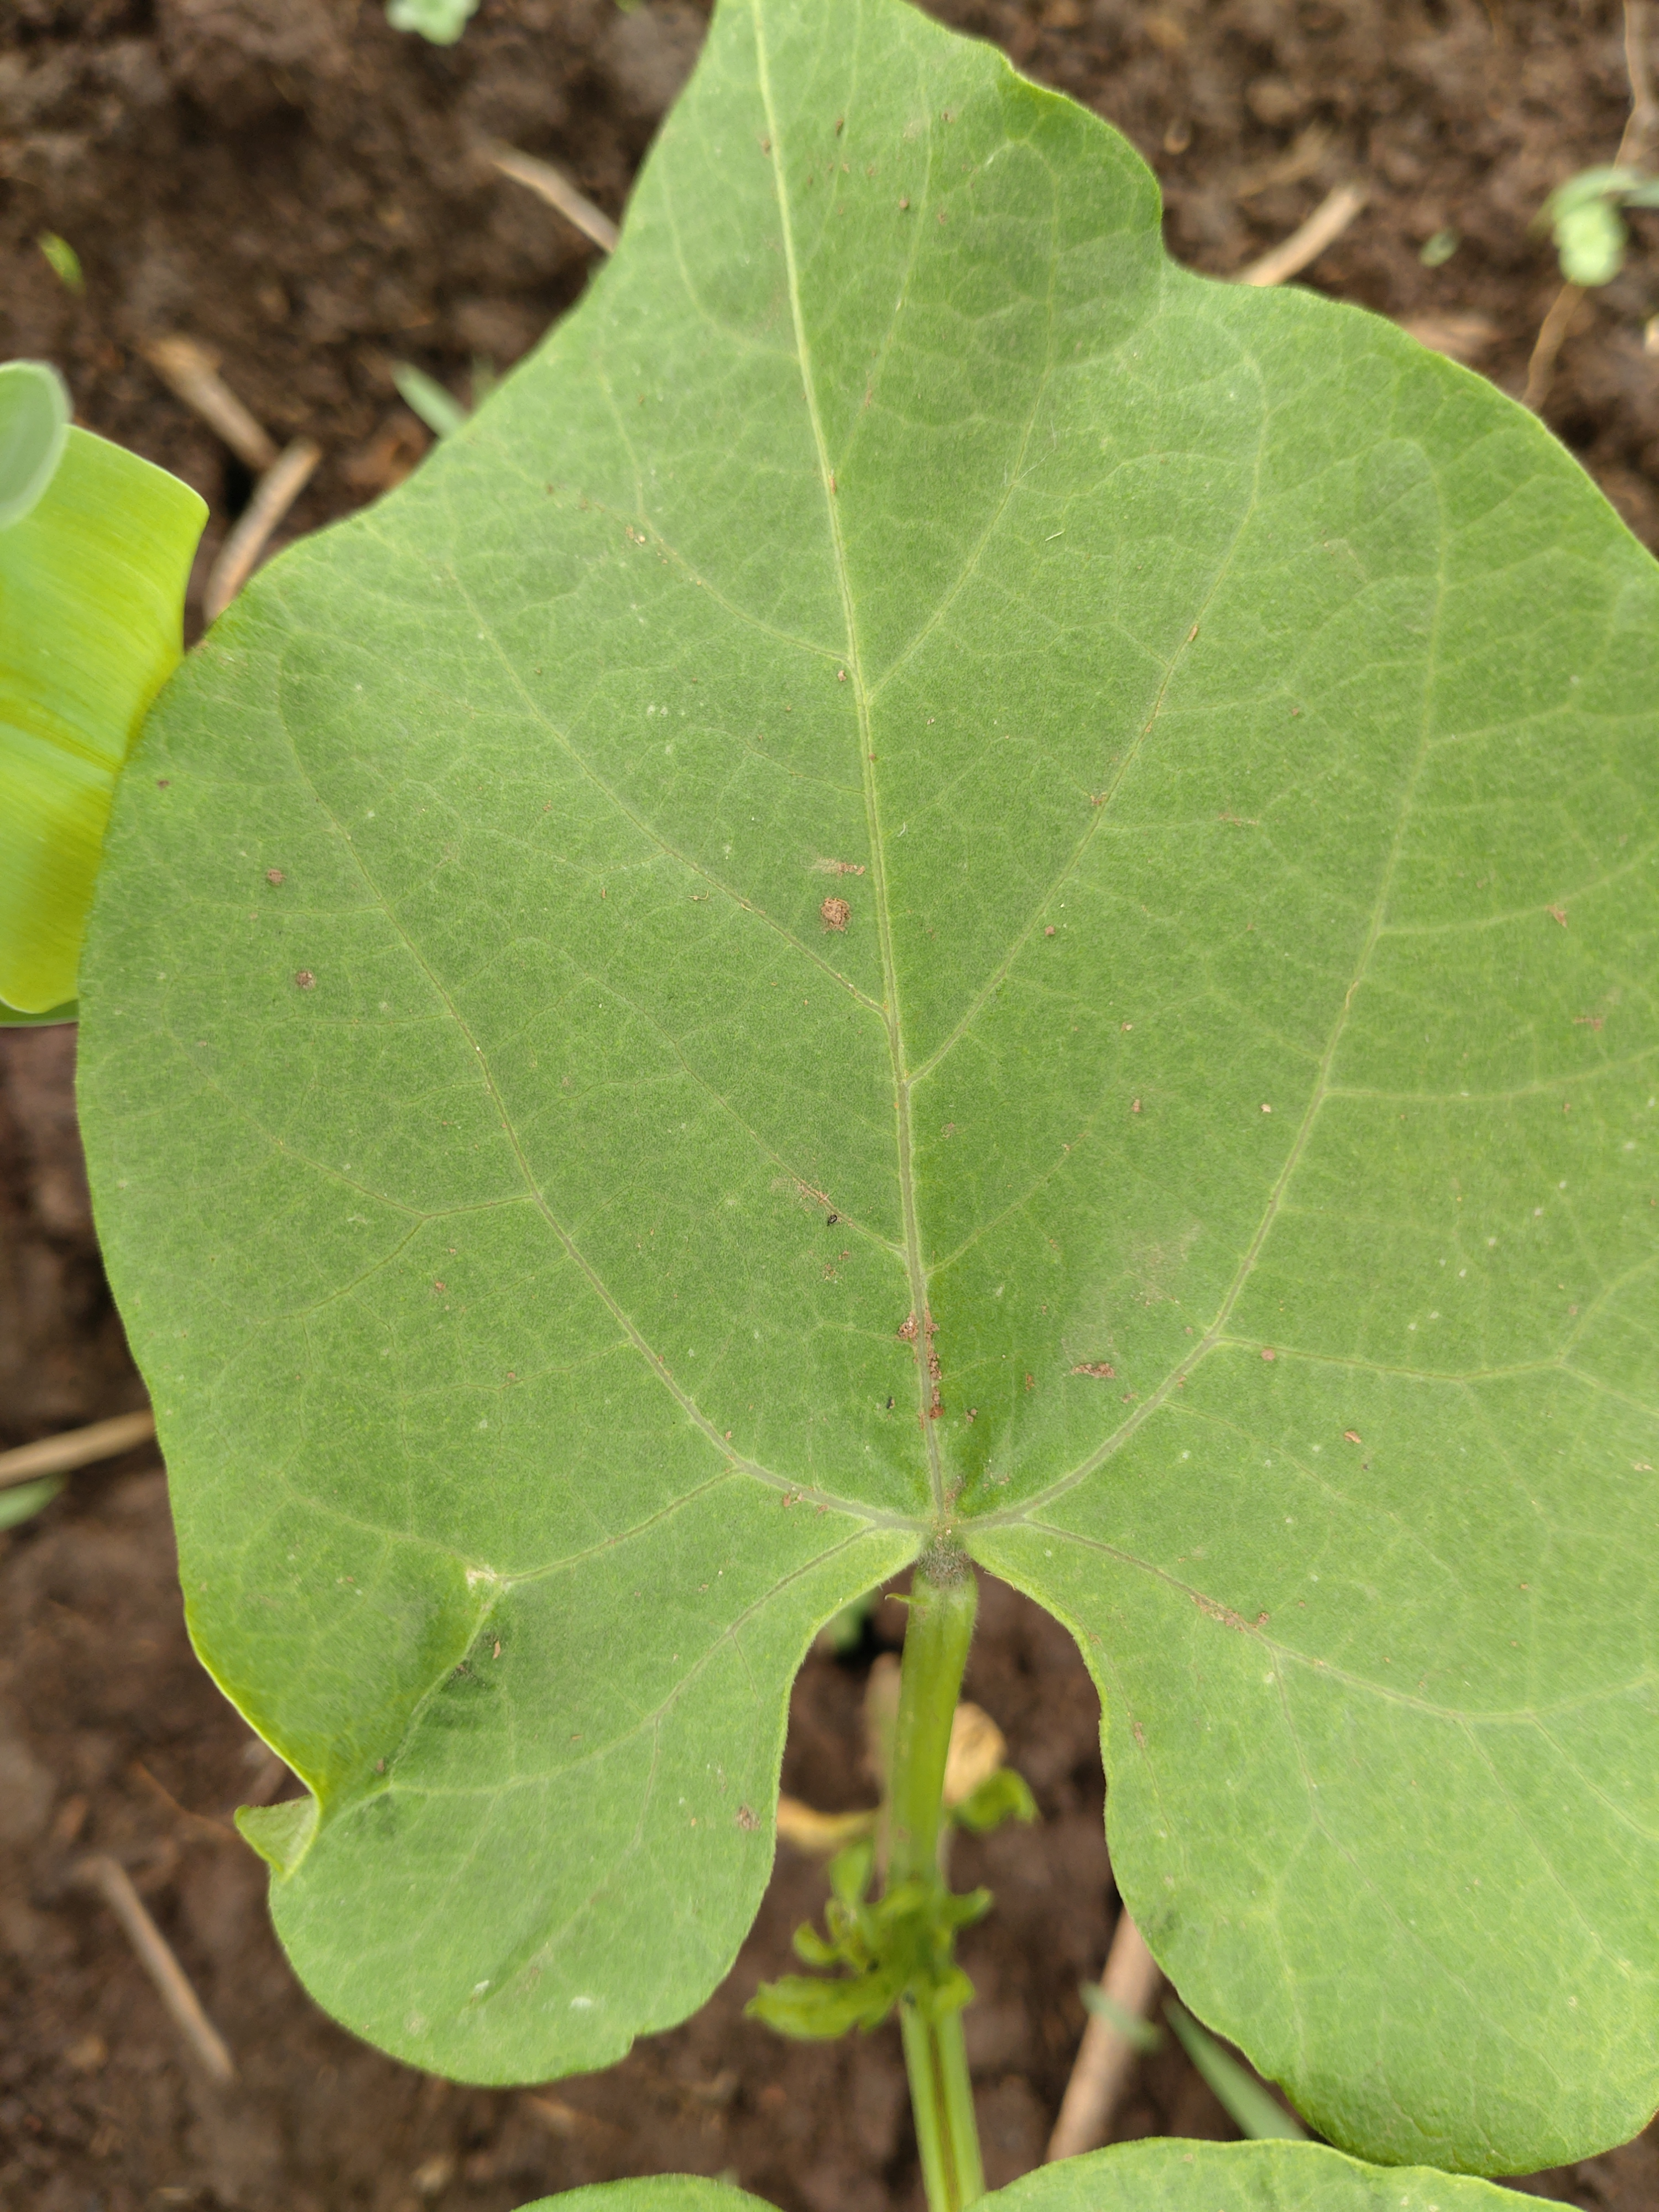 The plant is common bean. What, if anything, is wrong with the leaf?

healthy
